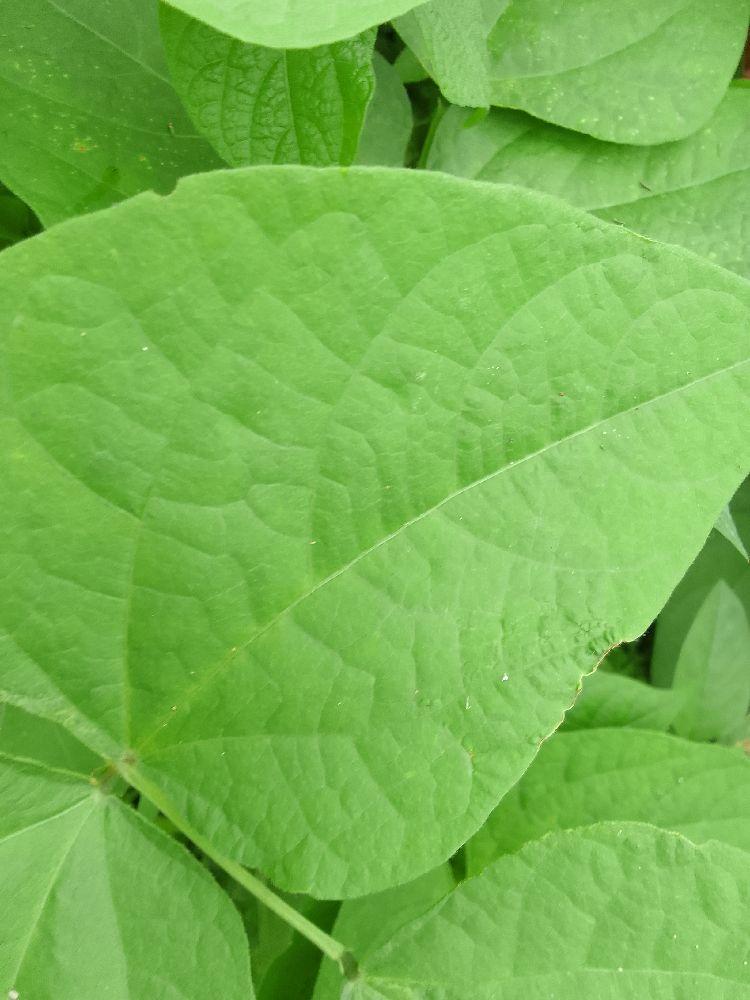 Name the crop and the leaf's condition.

common bean, healthy
